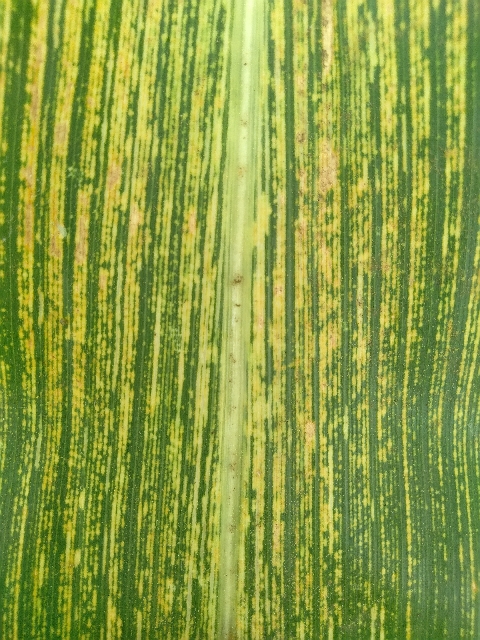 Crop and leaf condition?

maize, maize streak virus
